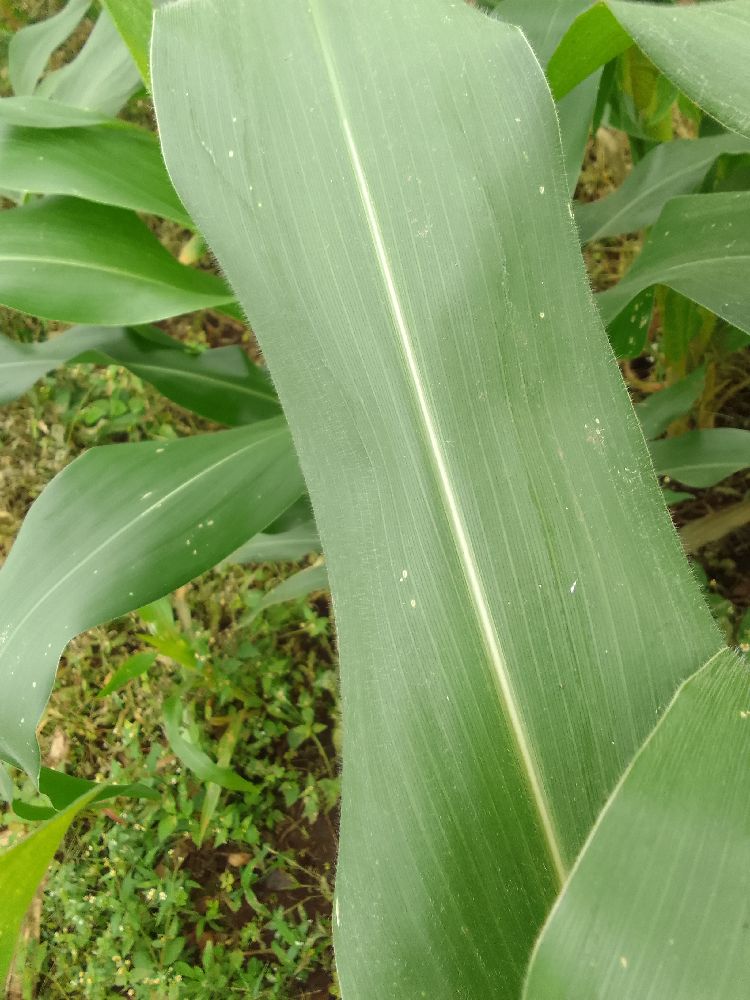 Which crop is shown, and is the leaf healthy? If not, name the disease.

maize, healthy
